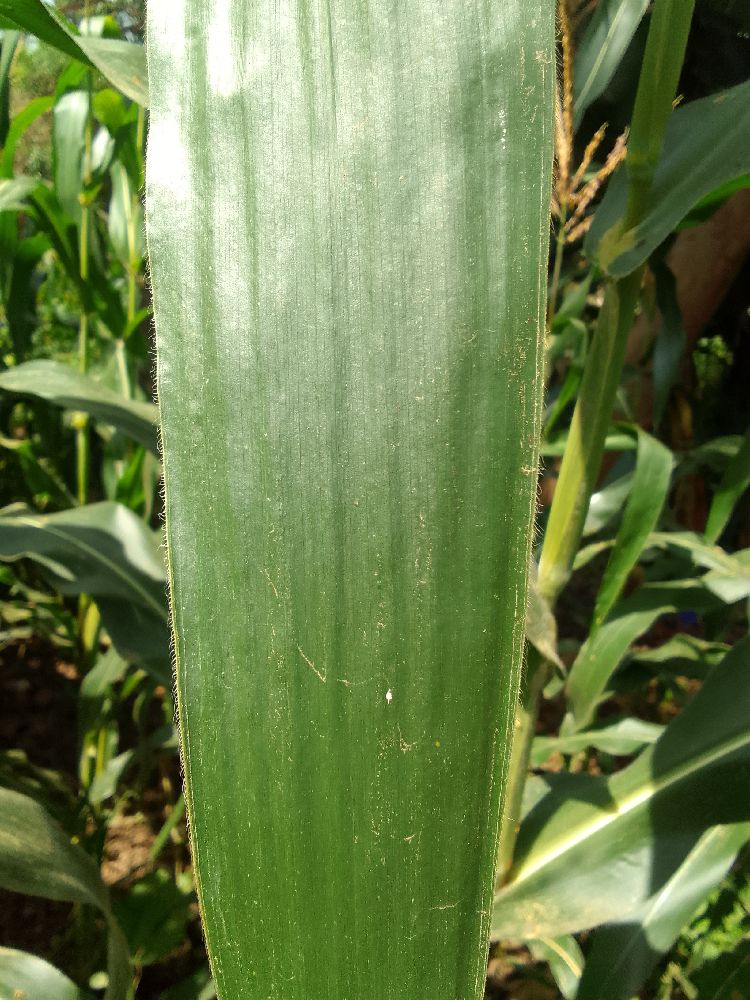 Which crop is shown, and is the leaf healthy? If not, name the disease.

maize, healthy
